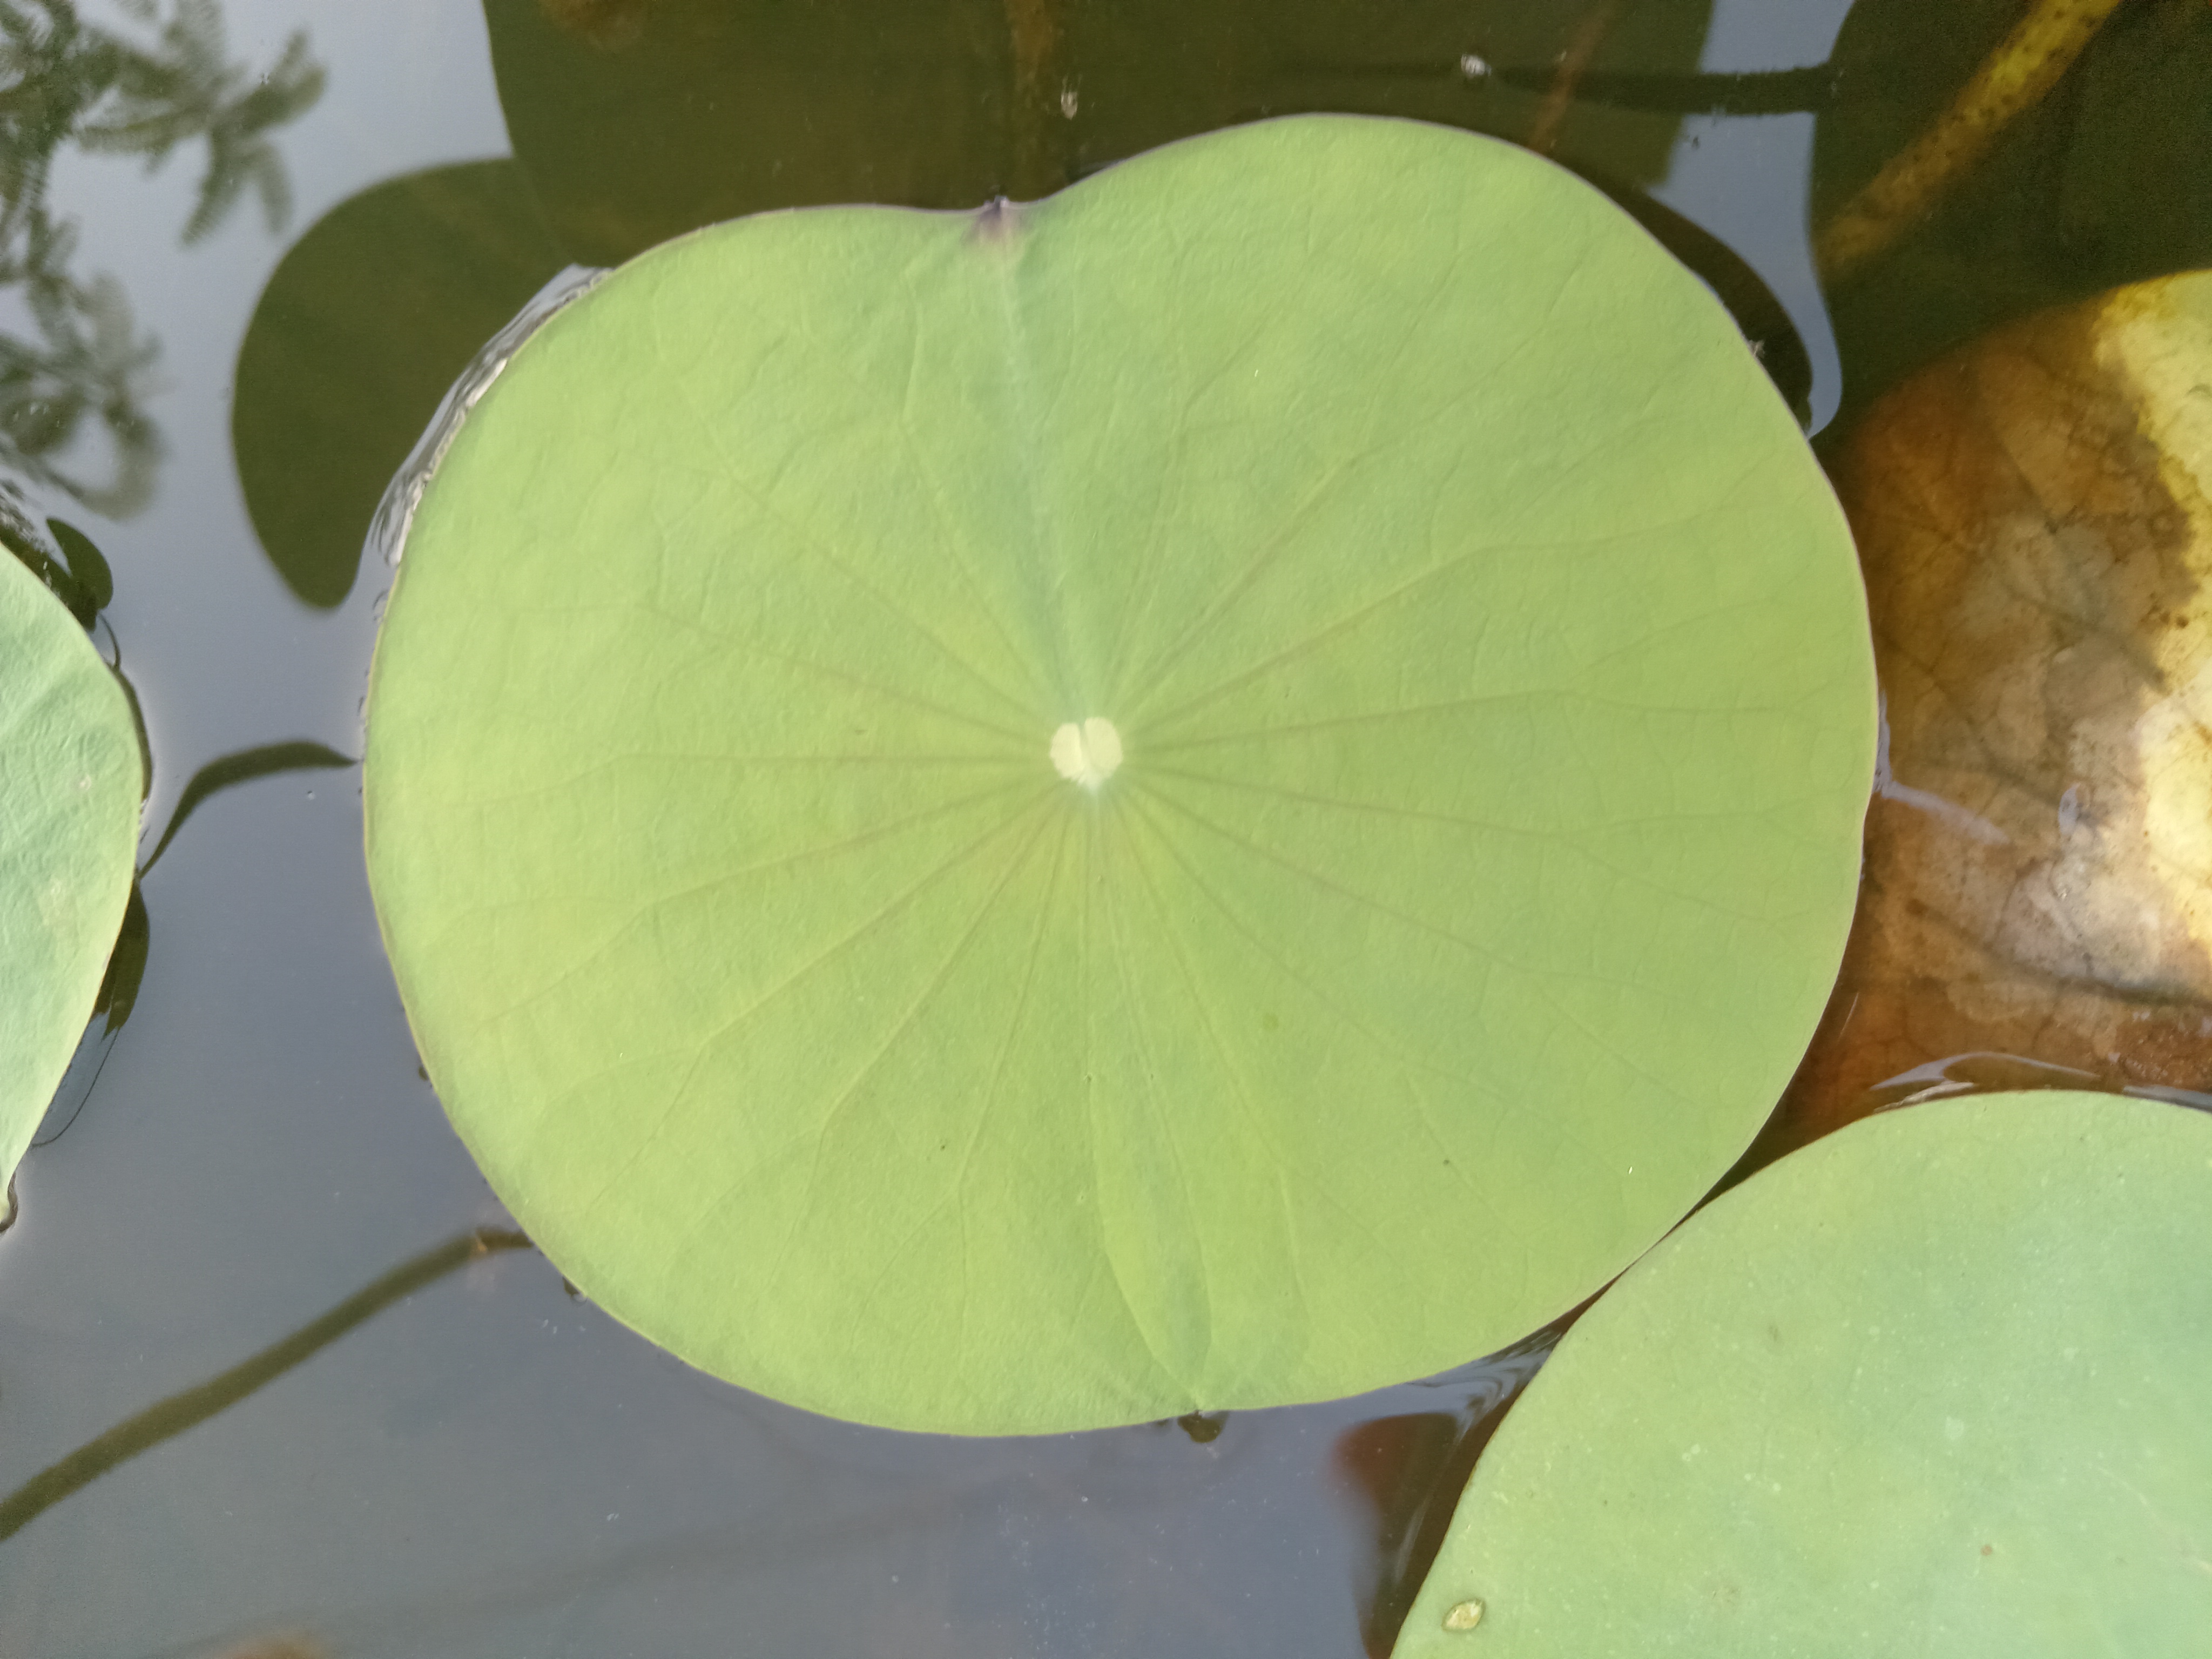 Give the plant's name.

lotus
